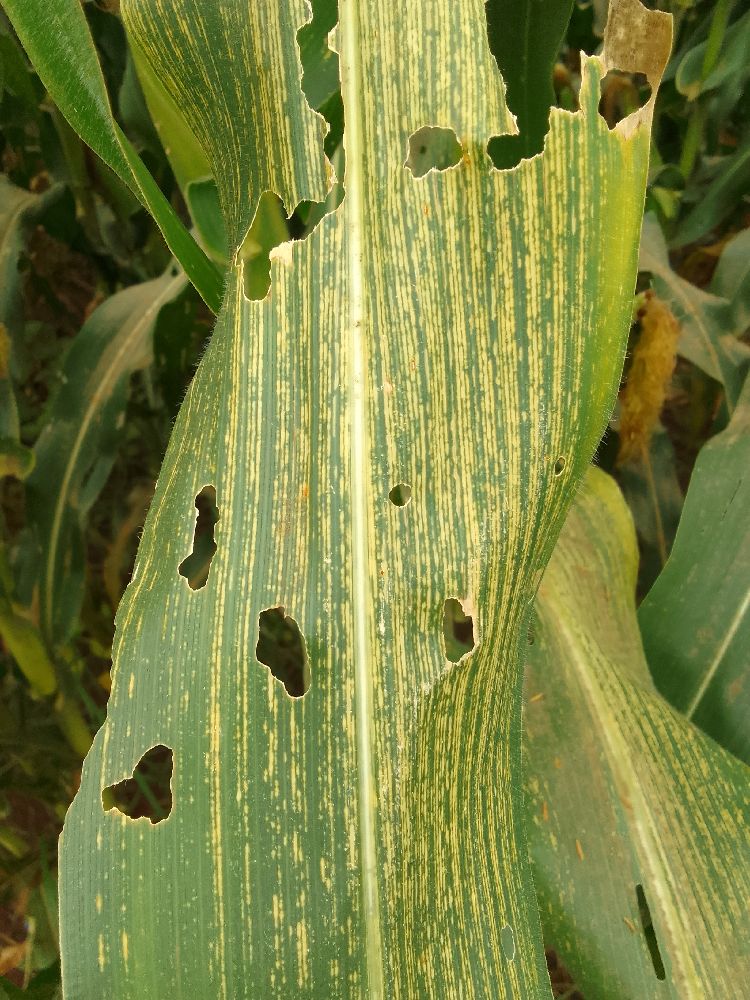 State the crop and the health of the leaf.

maize, maize streak virus
